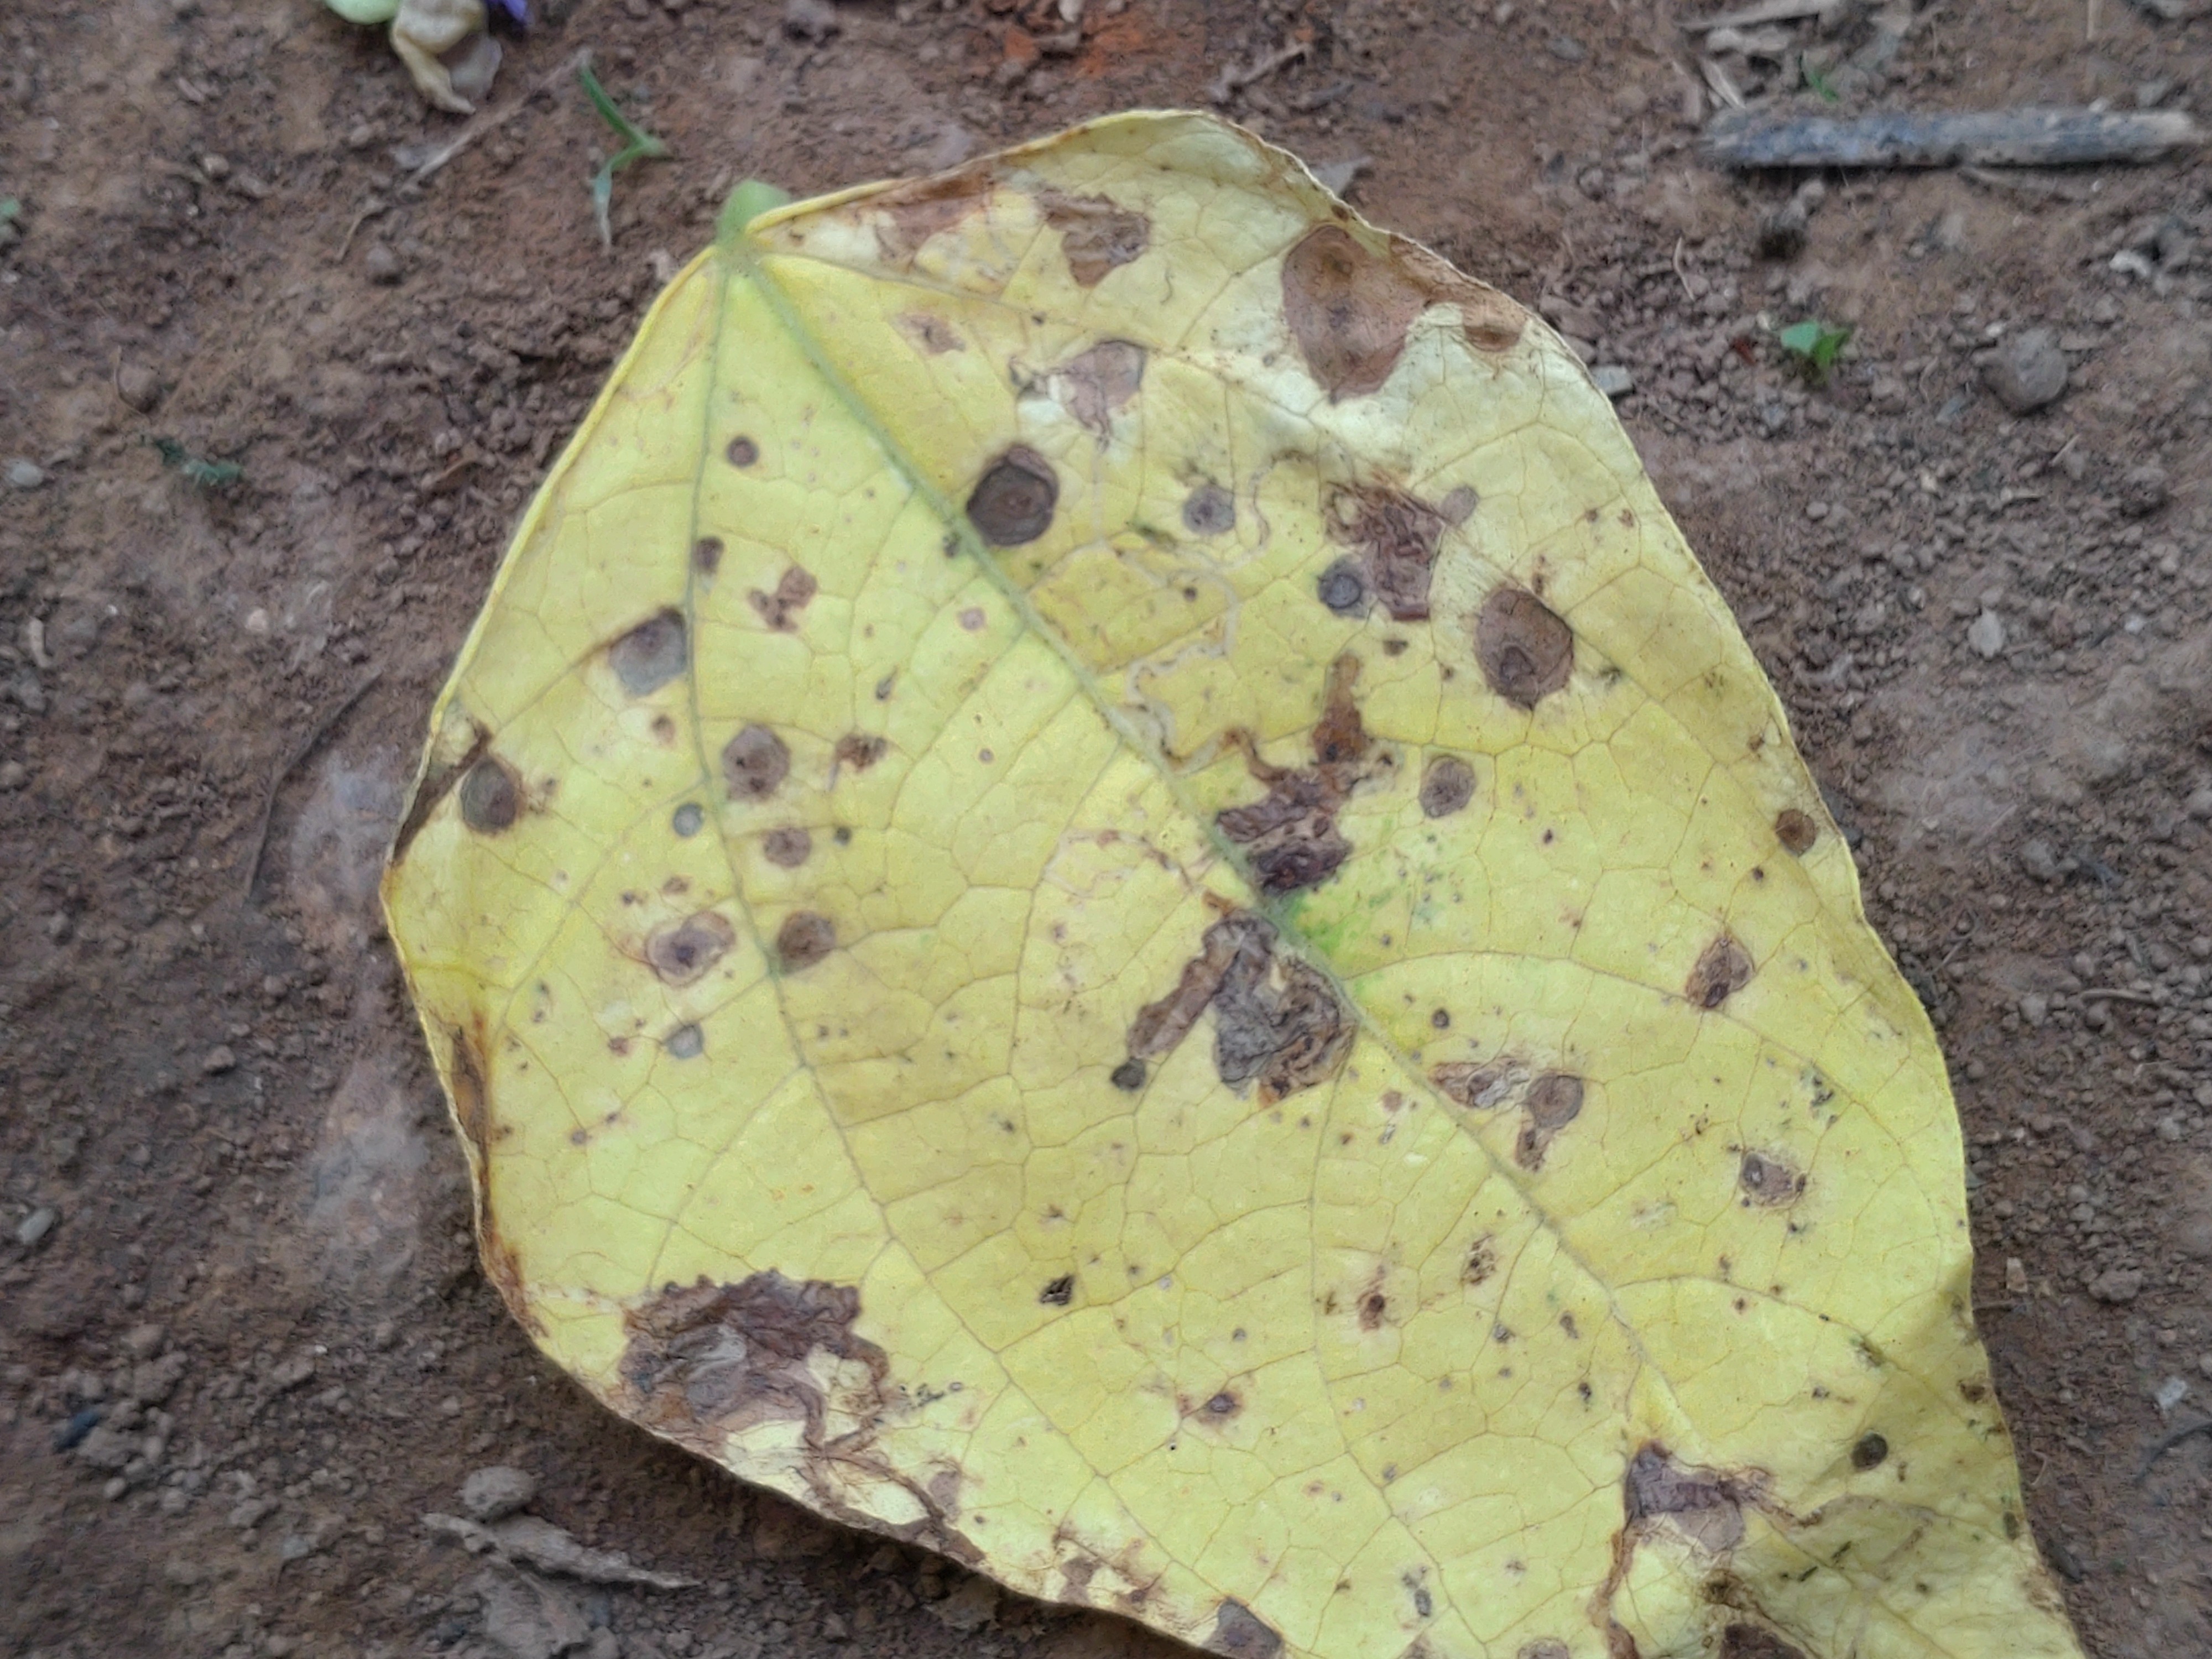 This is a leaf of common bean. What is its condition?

anthracnose
